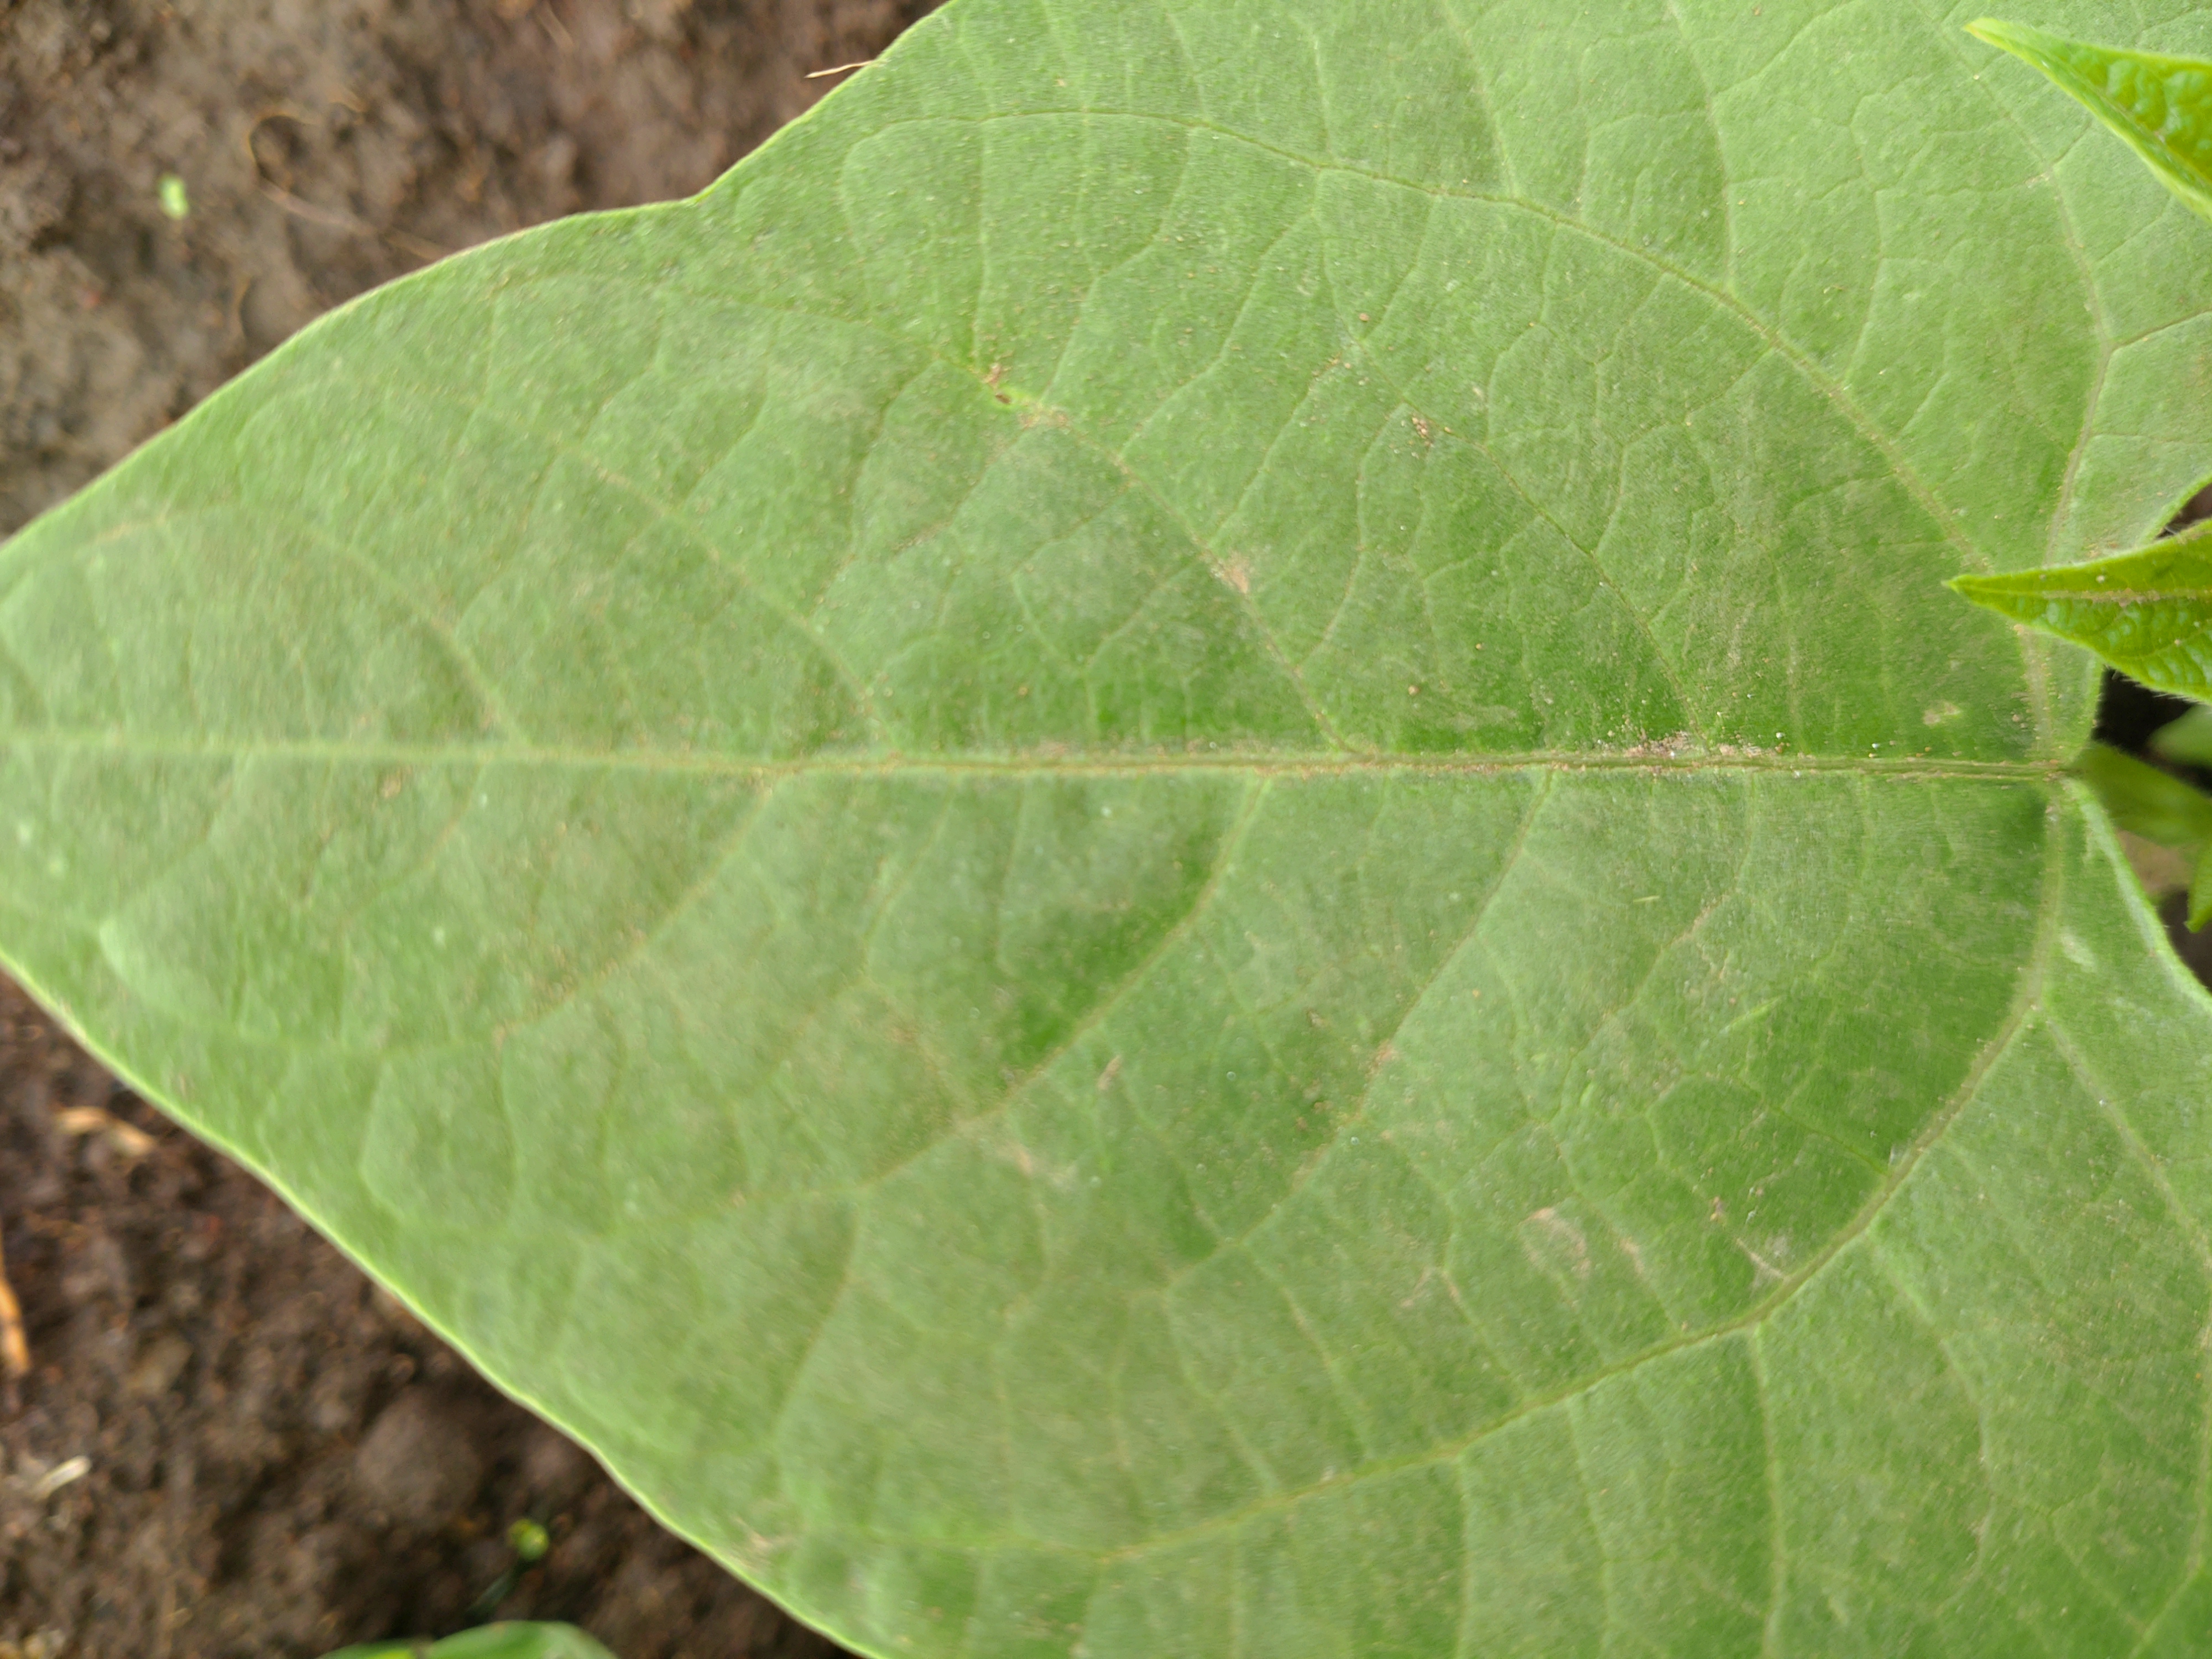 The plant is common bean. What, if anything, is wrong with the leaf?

healthy
